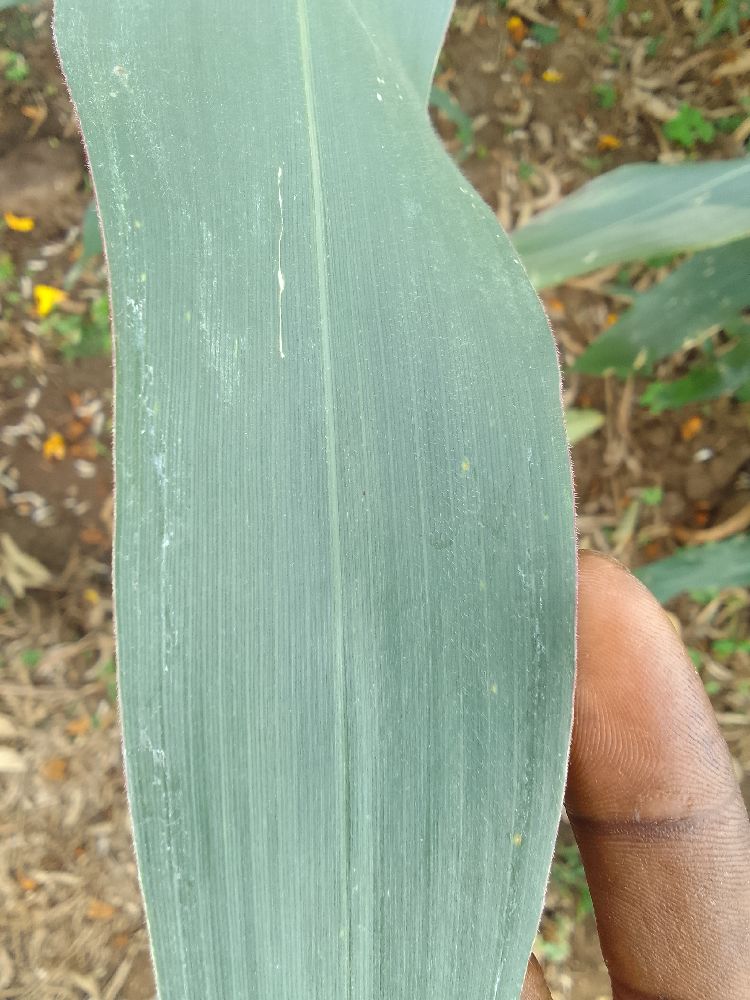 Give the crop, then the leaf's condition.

maize, healthy
